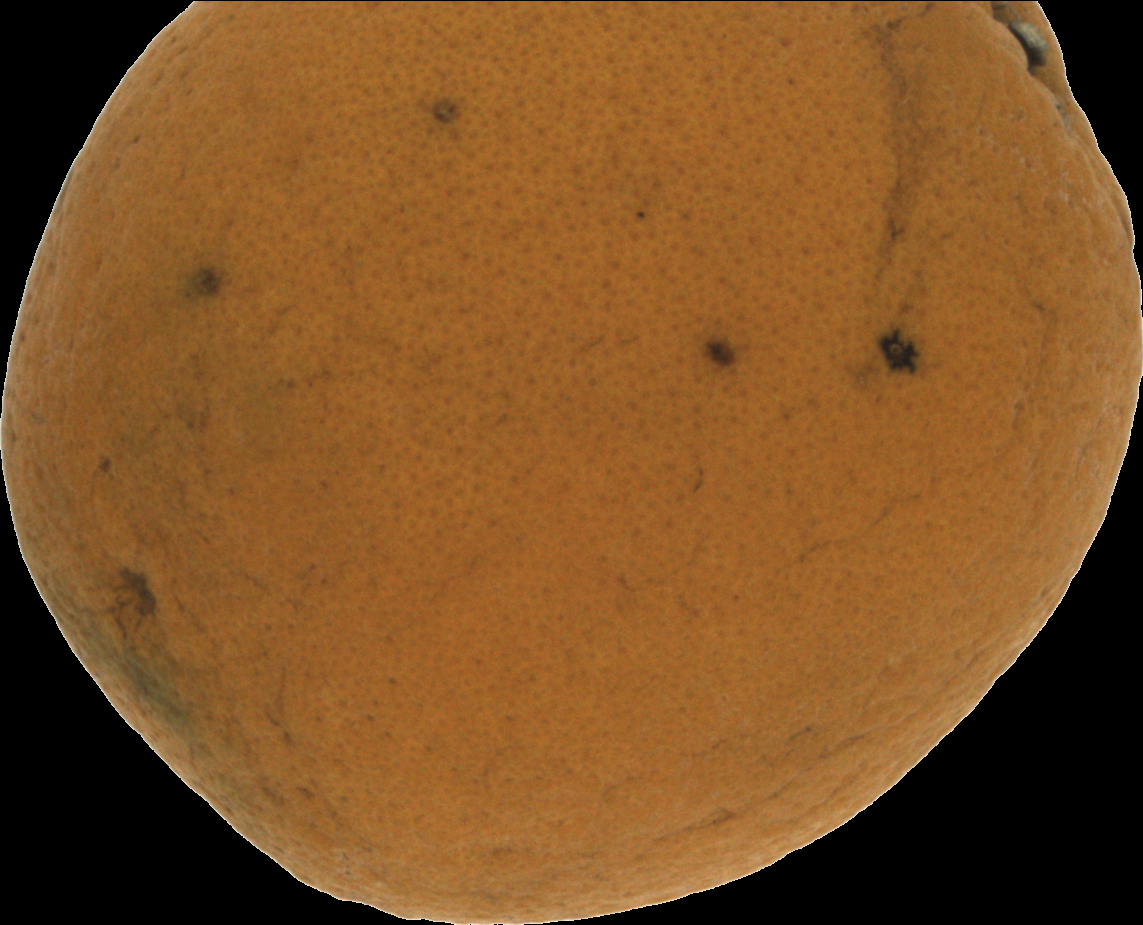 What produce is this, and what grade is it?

orange, bad
